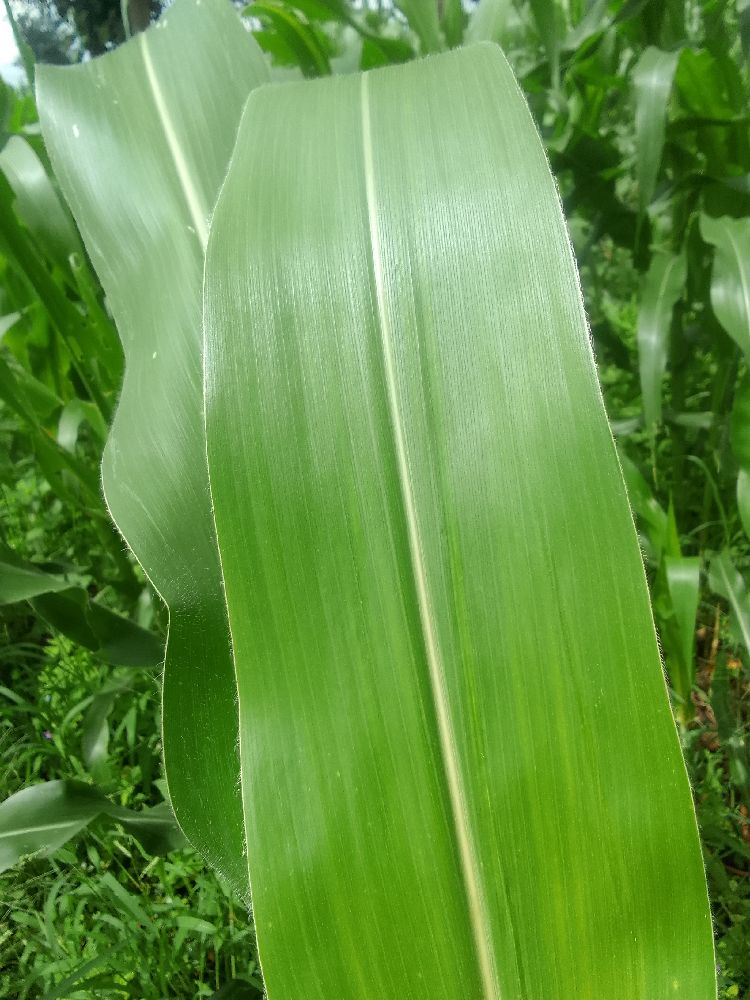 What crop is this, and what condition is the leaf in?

maize, healthy
